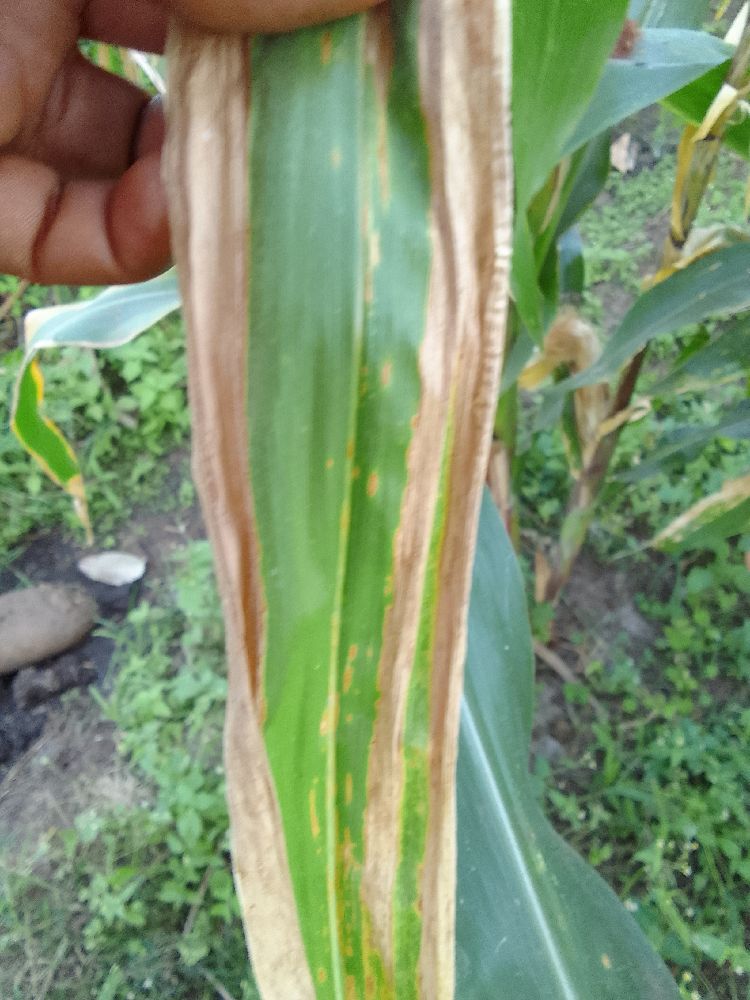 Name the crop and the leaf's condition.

maize, maize lethal necrosis
